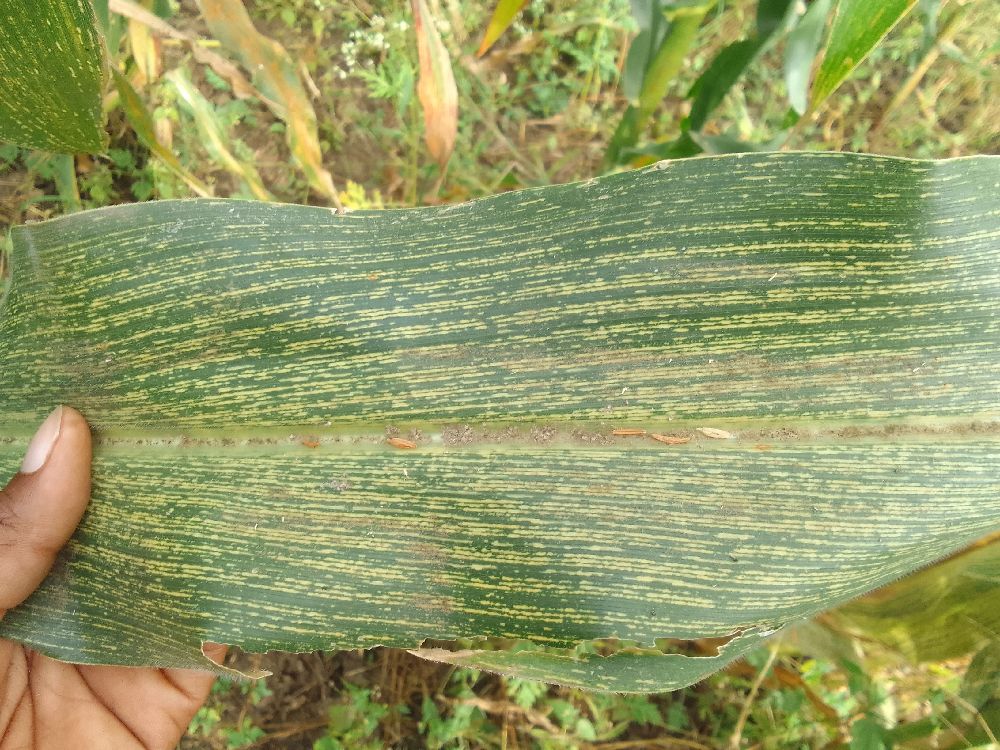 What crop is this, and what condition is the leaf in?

maize, maize streak virus
